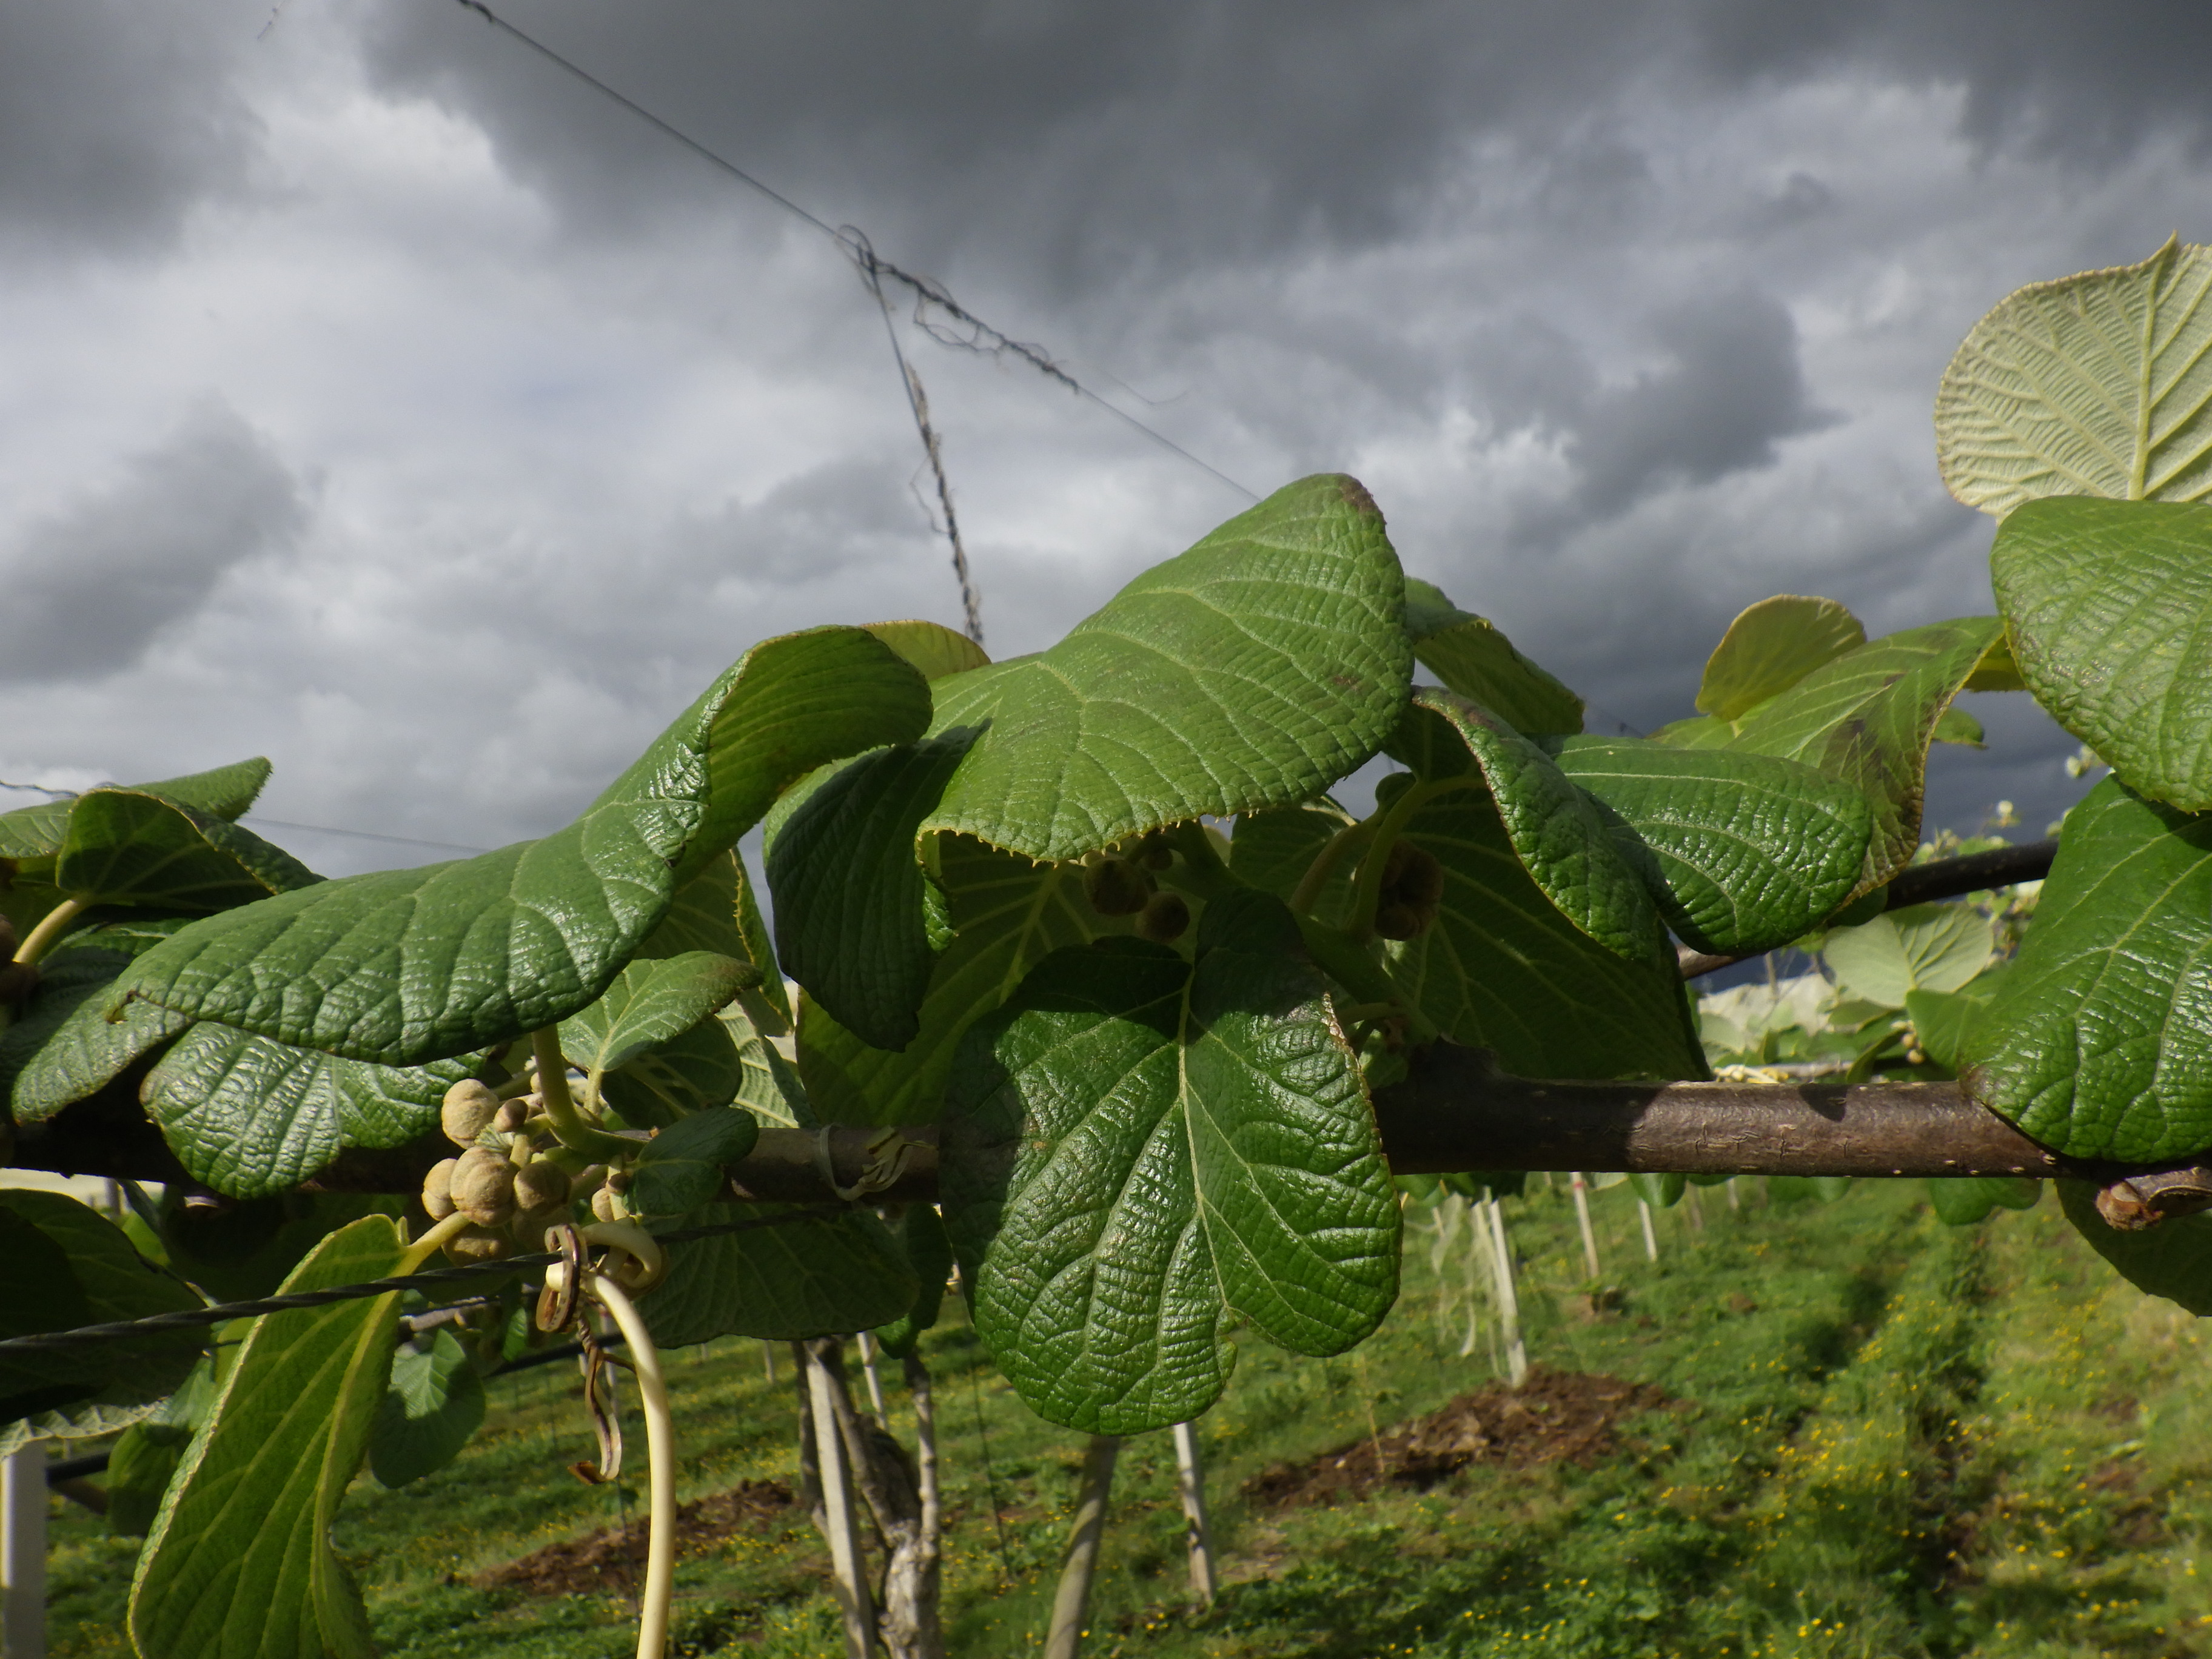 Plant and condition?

kiwi, healthy
